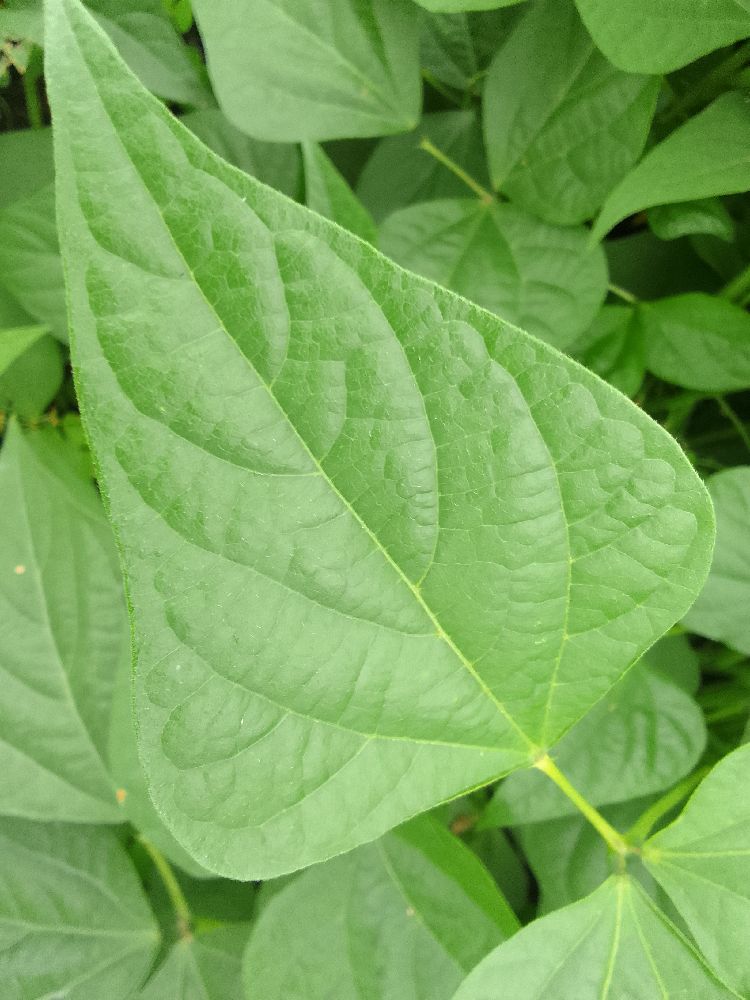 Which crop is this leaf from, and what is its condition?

common bean, healthy
